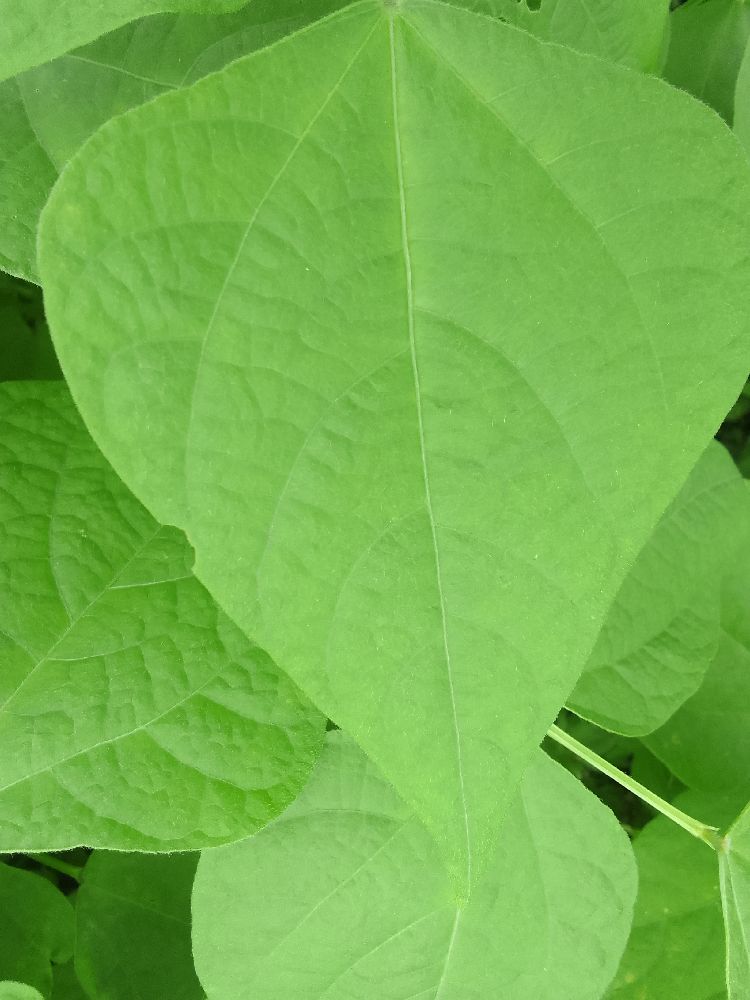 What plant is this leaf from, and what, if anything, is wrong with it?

common bean, healthy
